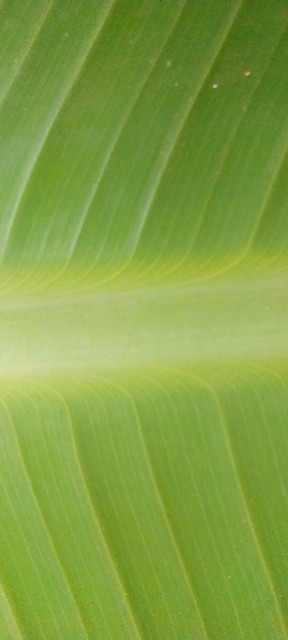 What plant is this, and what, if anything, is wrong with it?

banana, healthy
